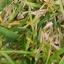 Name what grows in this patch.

grass
